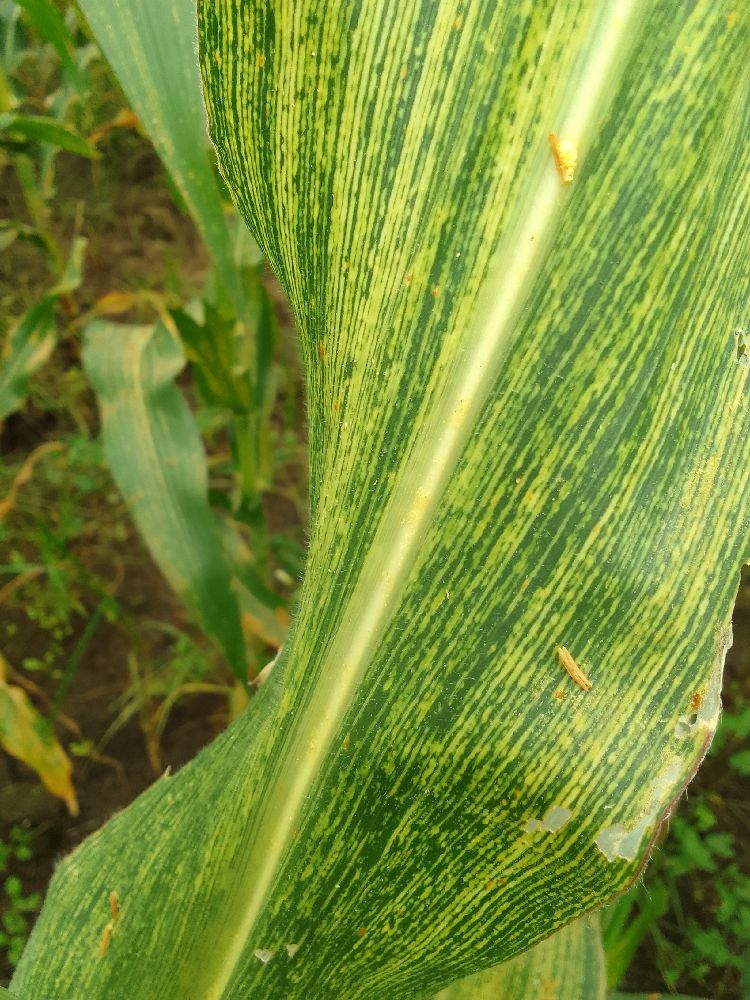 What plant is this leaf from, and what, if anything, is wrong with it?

maize, maize streak virus
